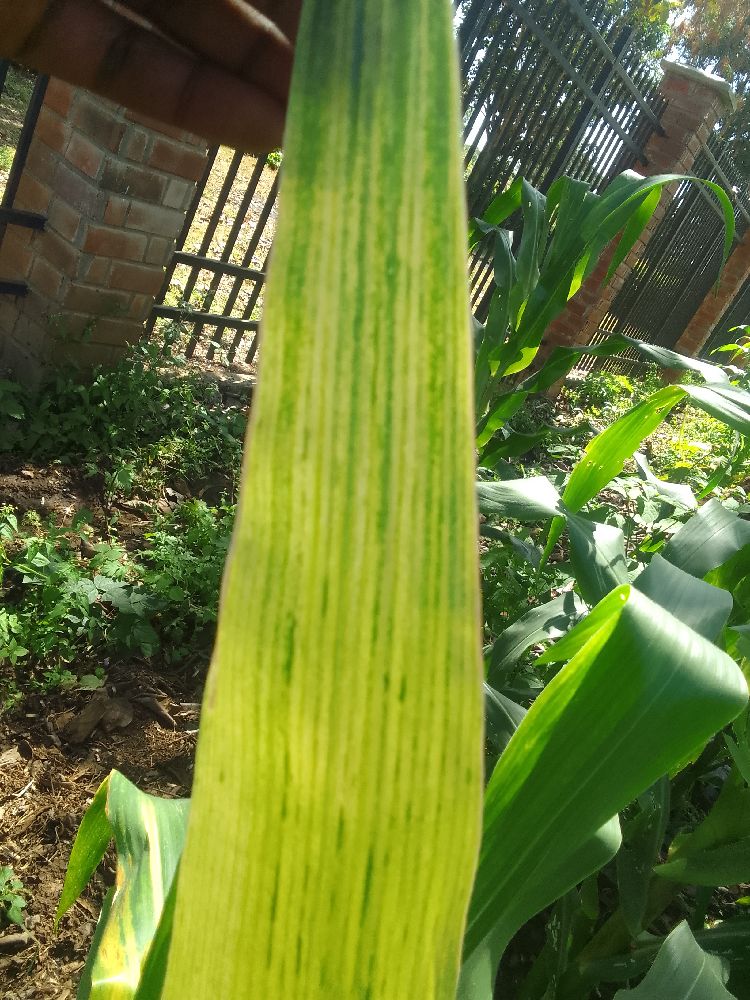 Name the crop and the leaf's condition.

maize, maize lethal necrosis
